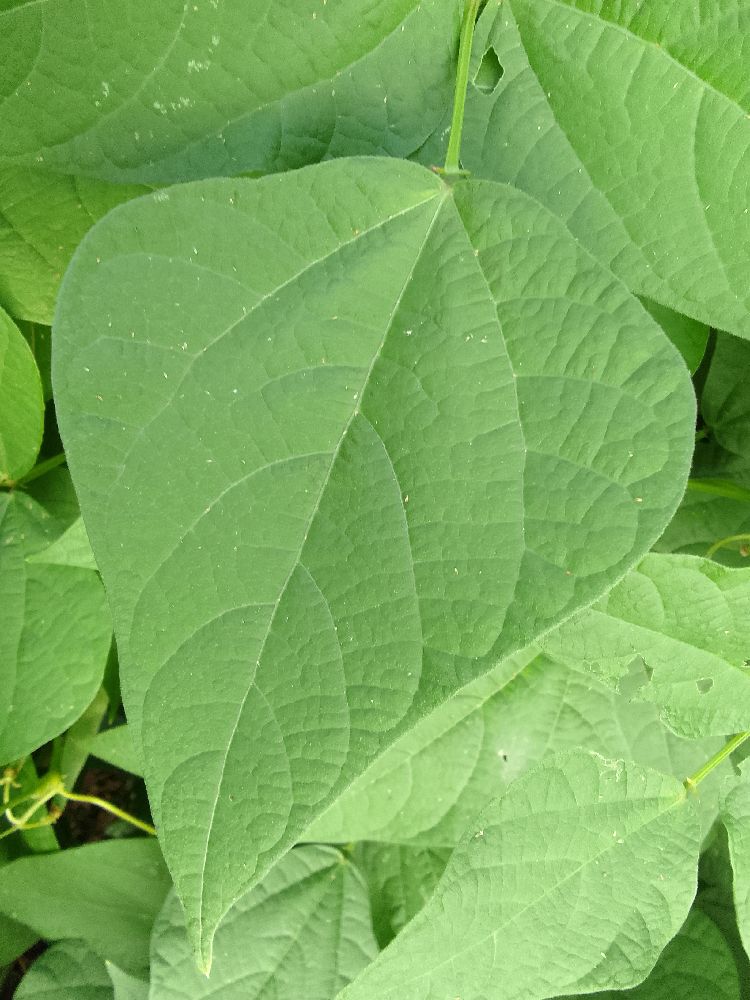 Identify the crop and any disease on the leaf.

common bean, healthy
